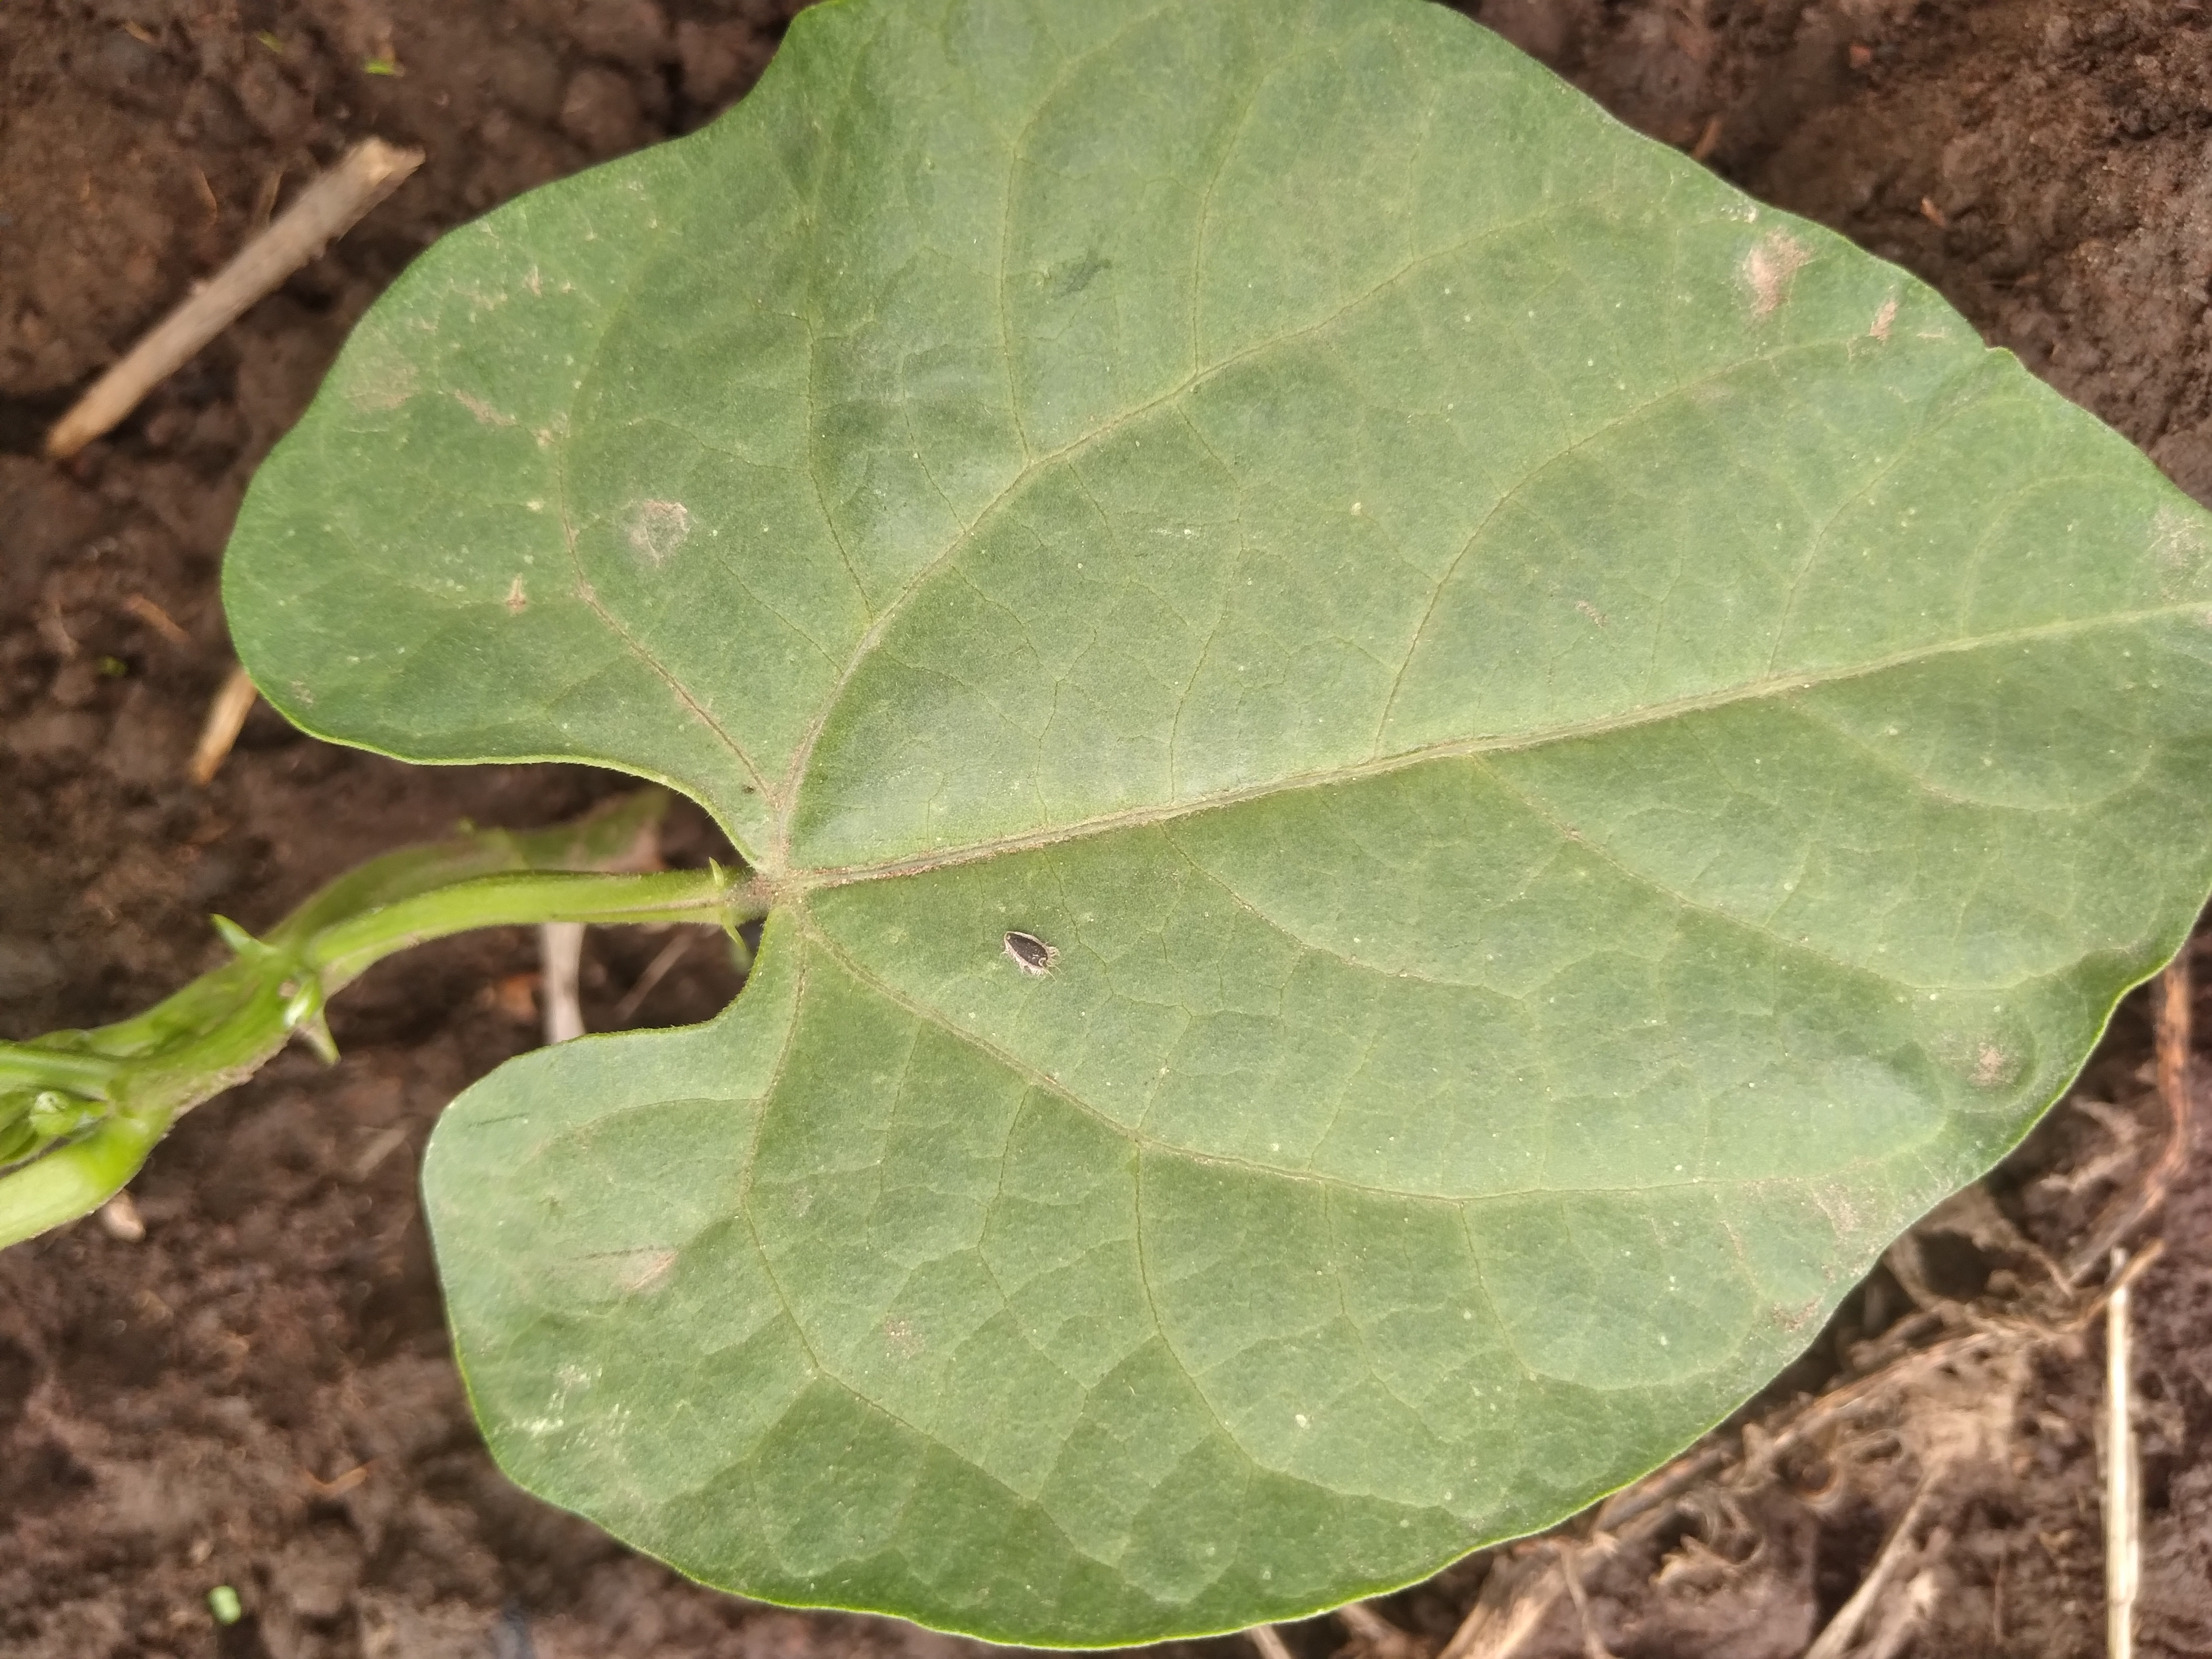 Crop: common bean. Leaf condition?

healthy
